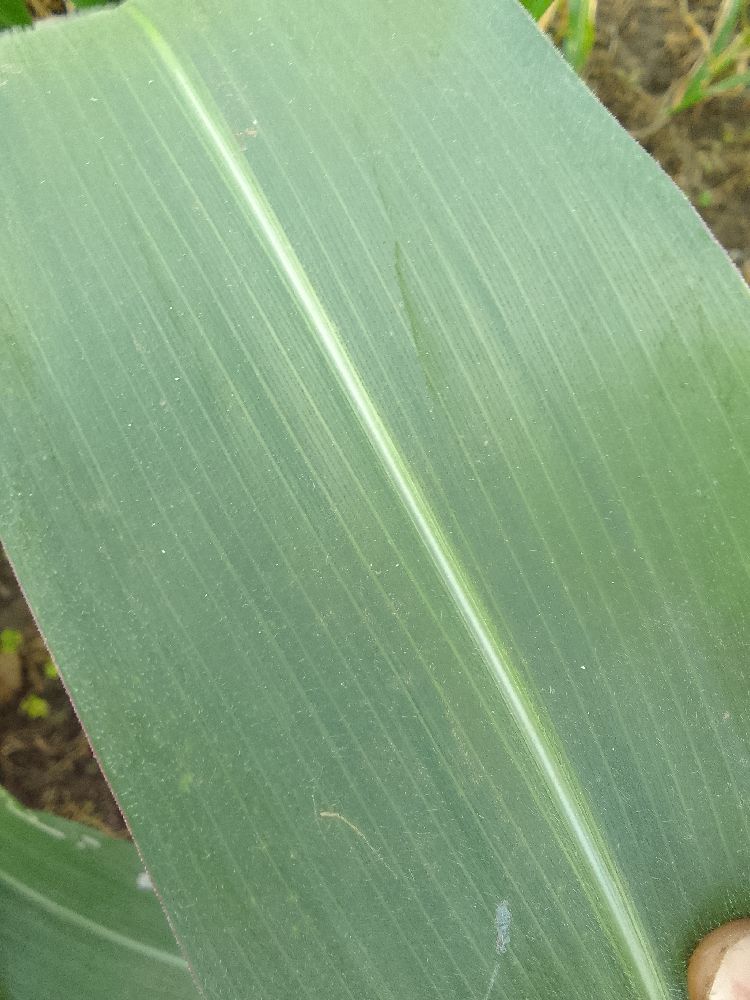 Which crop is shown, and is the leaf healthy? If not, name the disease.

maize, healthy
